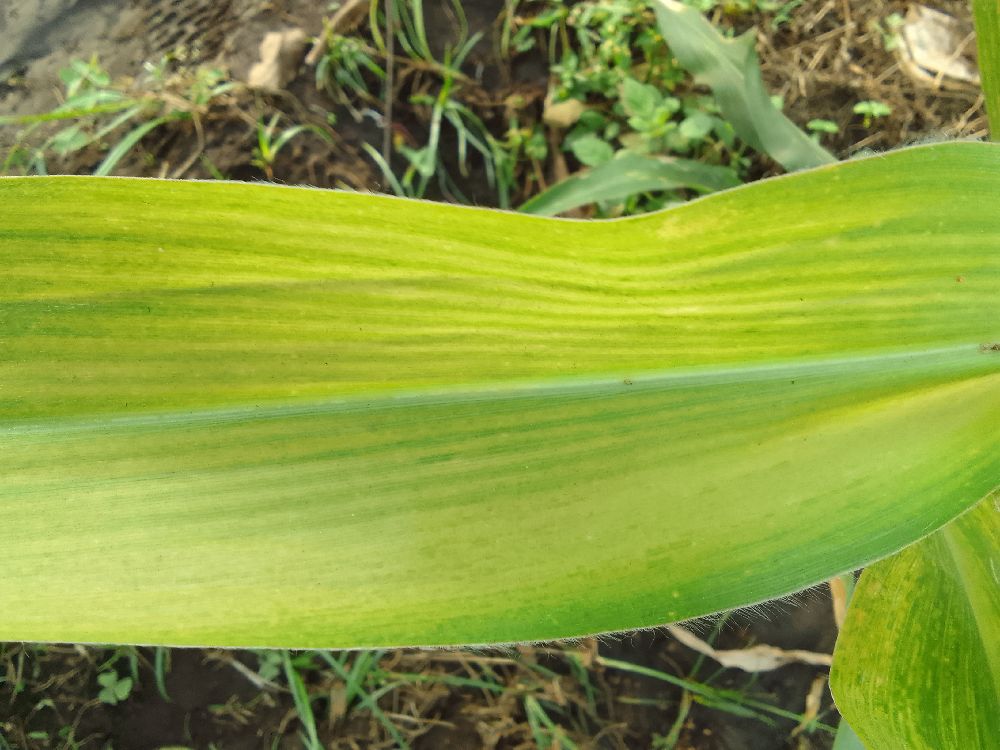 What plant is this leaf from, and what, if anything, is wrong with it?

maize, maize lethal necrosis
